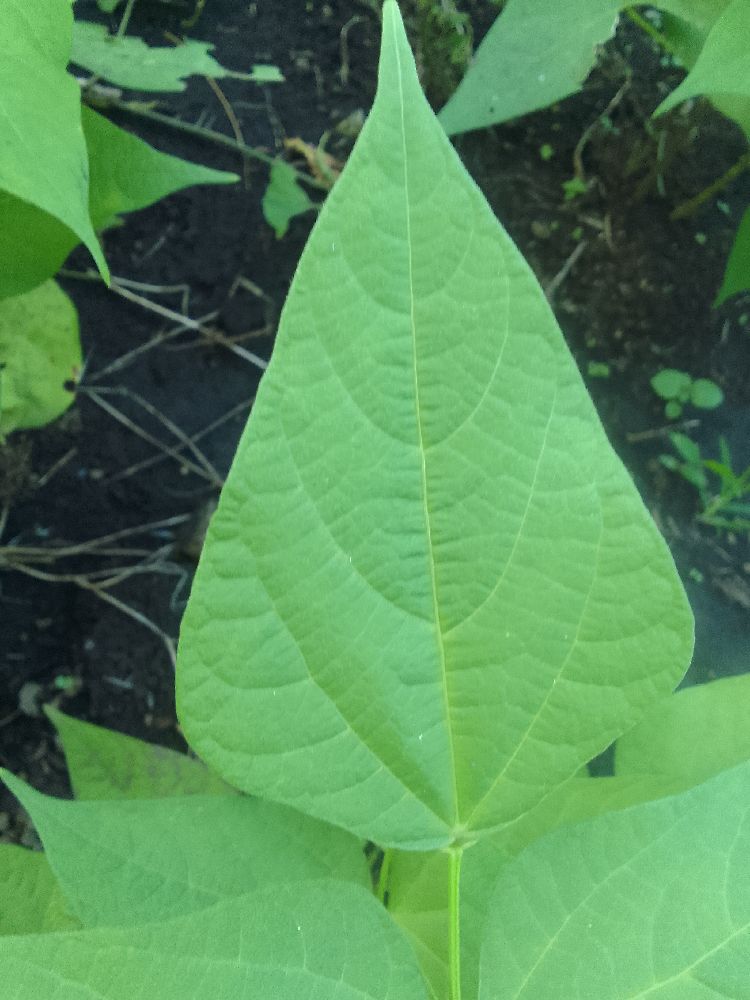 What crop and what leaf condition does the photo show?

common bean, healthy
